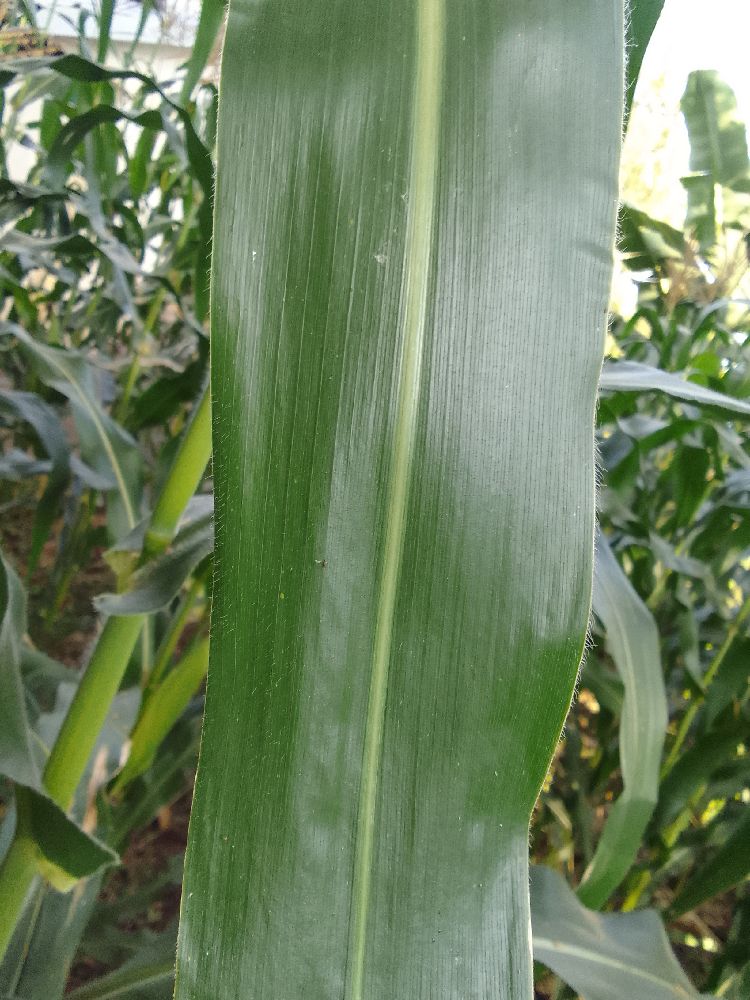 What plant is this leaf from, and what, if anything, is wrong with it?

maize, healthy
